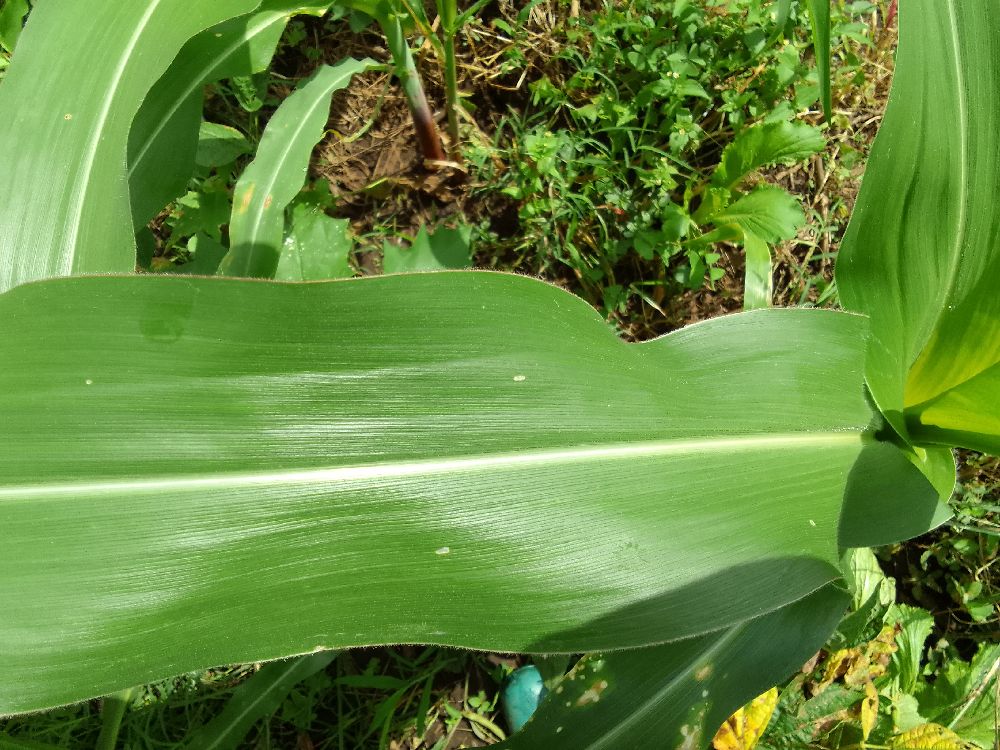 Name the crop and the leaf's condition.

maize, healthy
